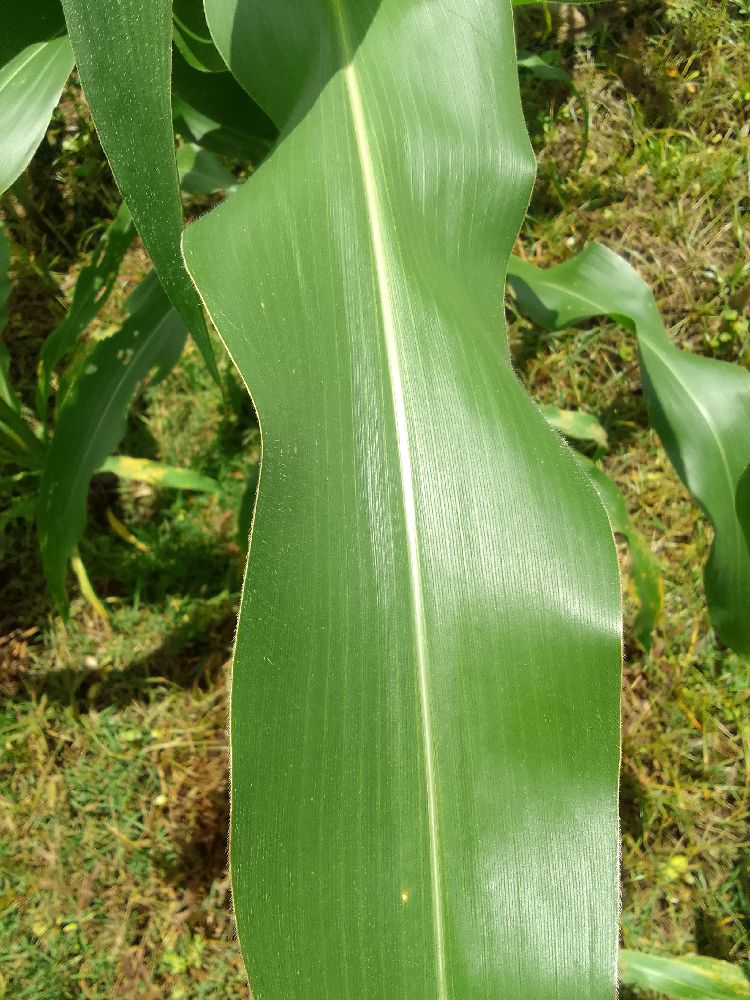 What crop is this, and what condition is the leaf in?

maize, healthy
